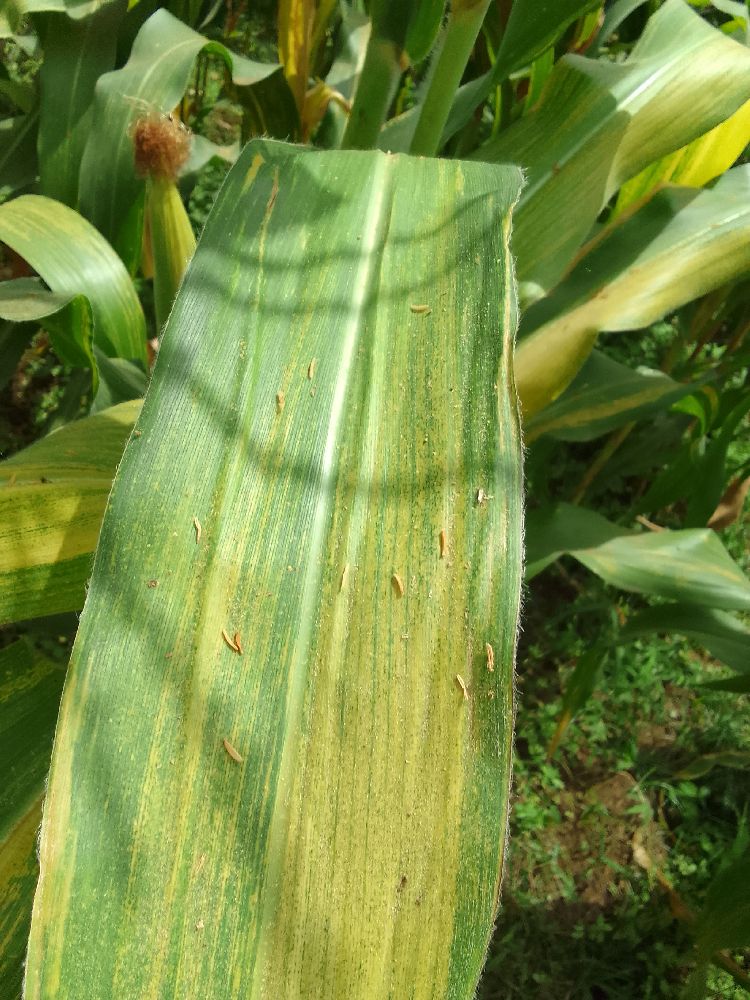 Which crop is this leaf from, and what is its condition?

maize, maize lethal necrosis
